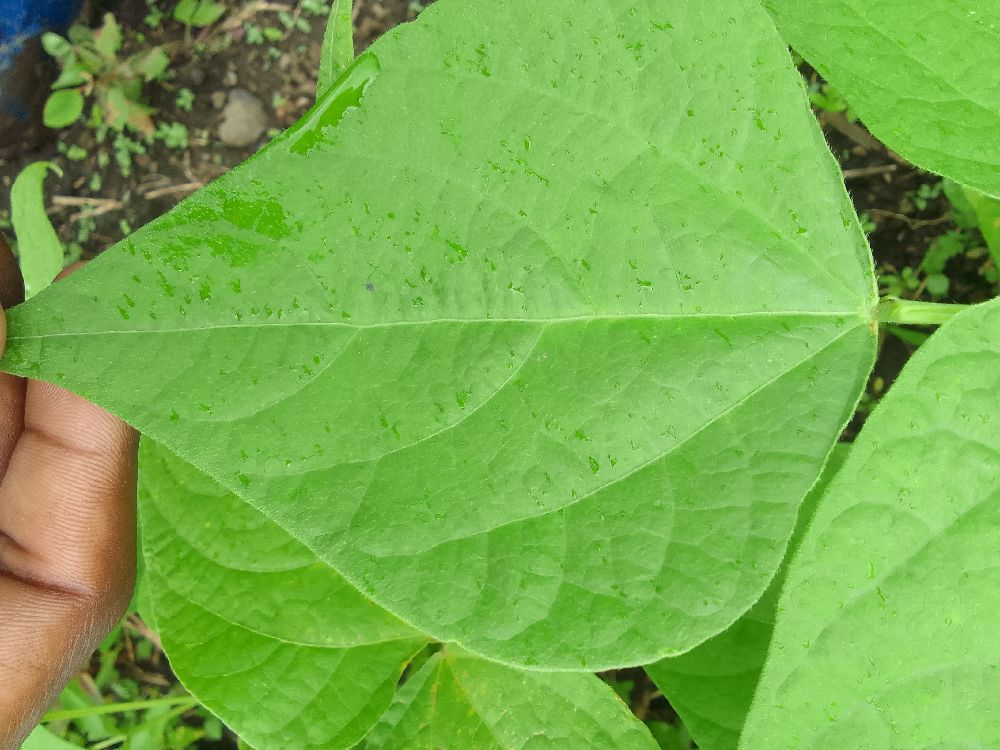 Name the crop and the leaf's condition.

common bean, healthy
